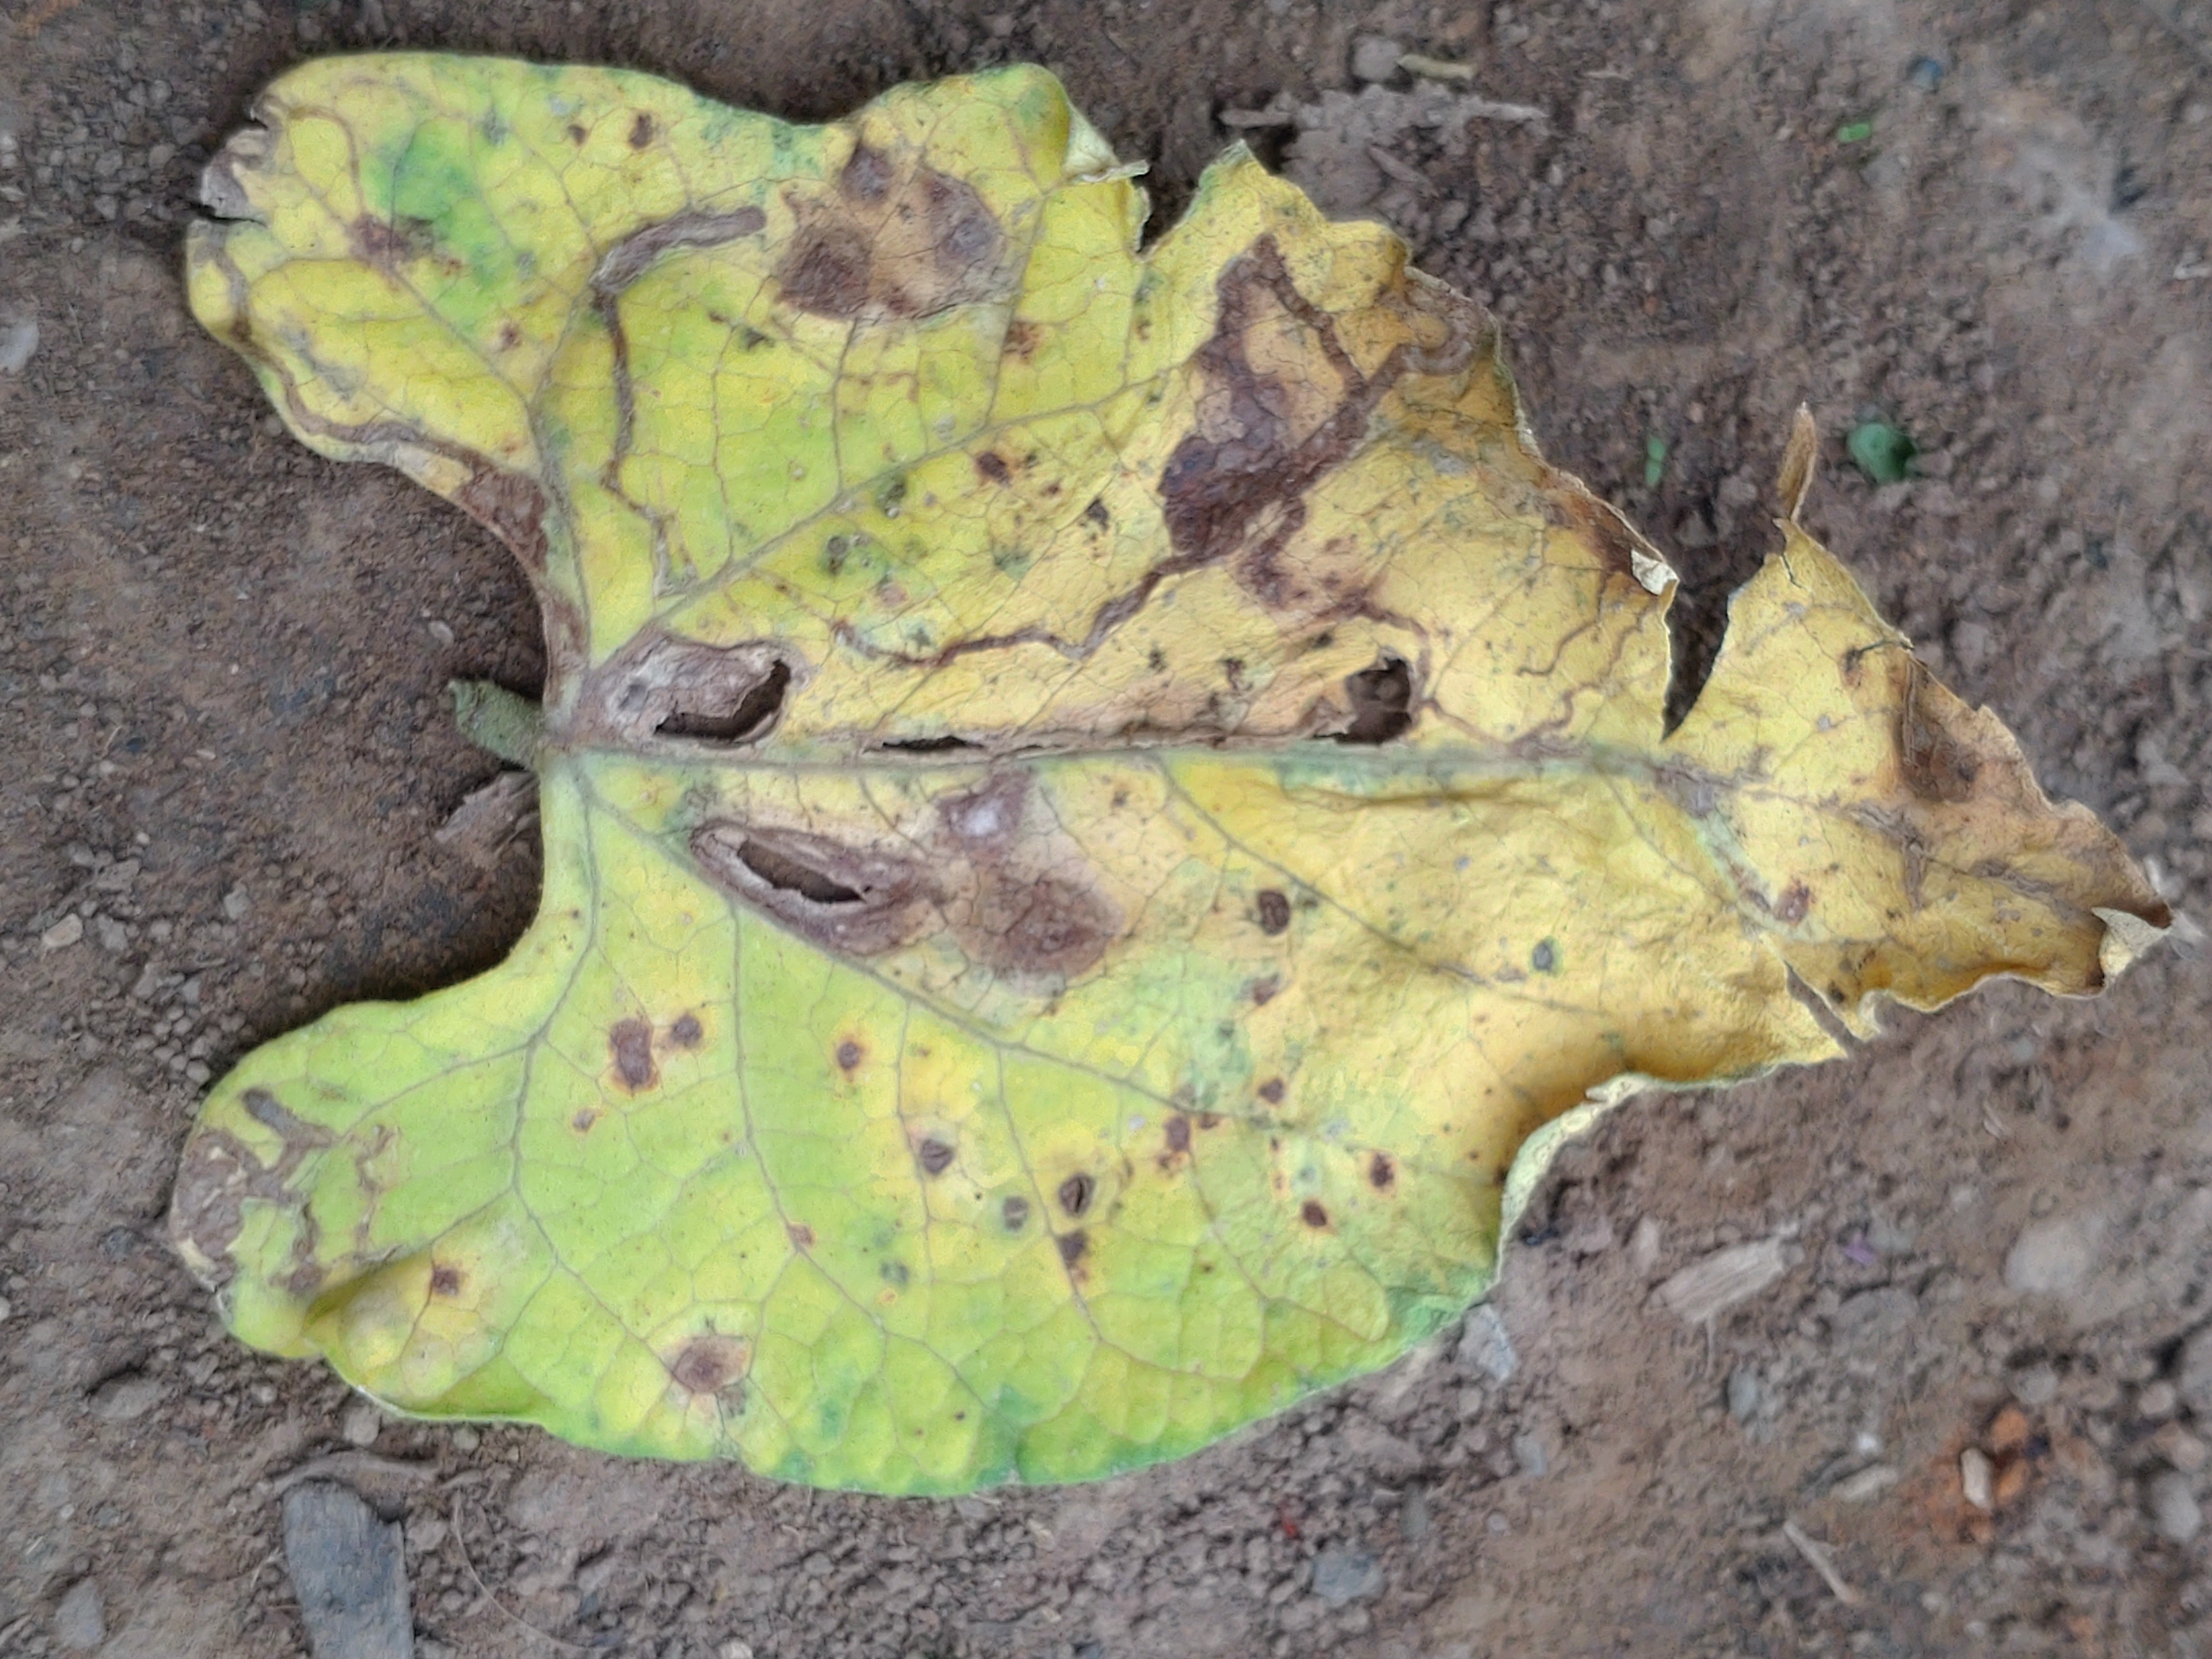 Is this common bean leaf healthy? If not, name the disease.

anthracnose
